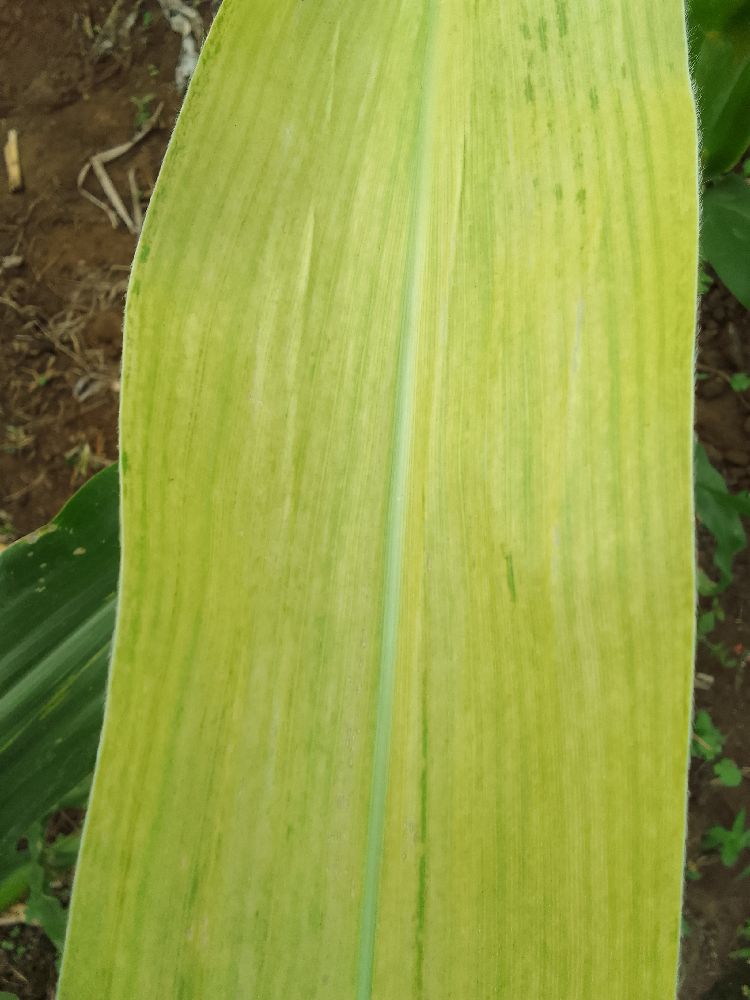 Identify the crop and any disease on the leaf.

maize, maize lethal necrosis
